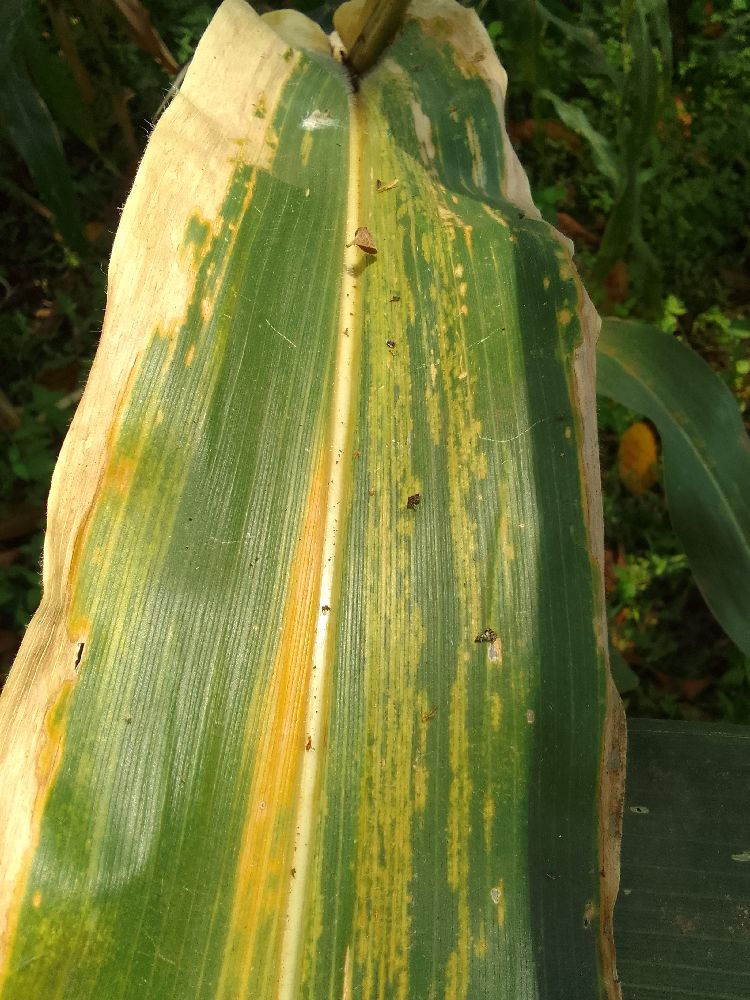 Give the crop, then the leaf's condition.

maize, maize lethal necrosis
